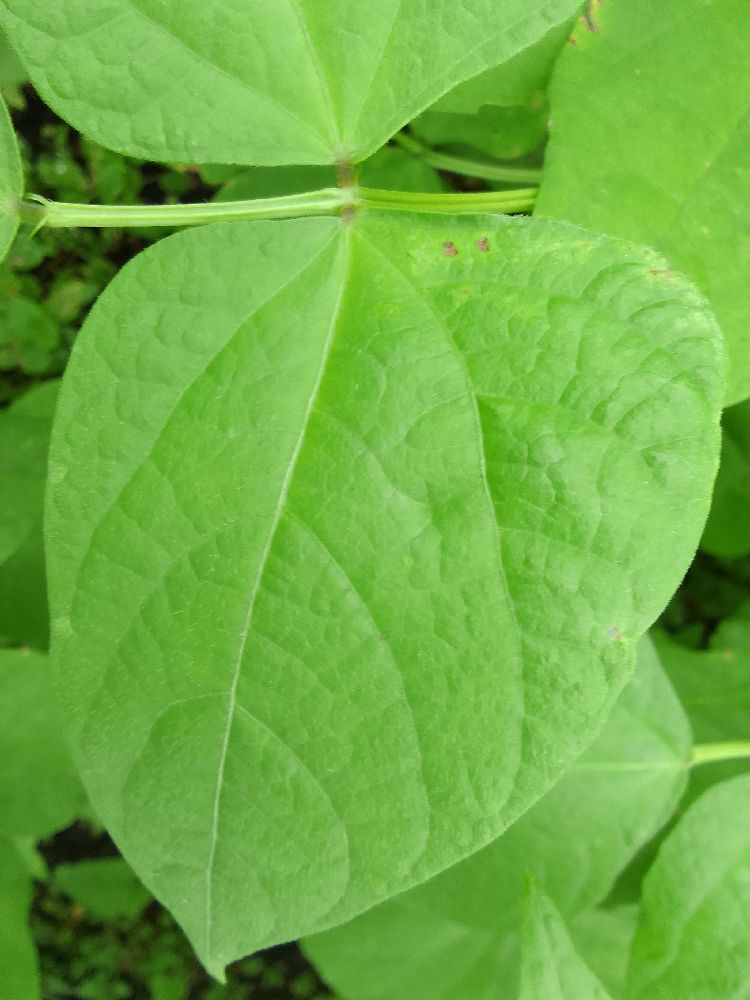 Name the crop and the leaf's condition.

common bean, healthy
